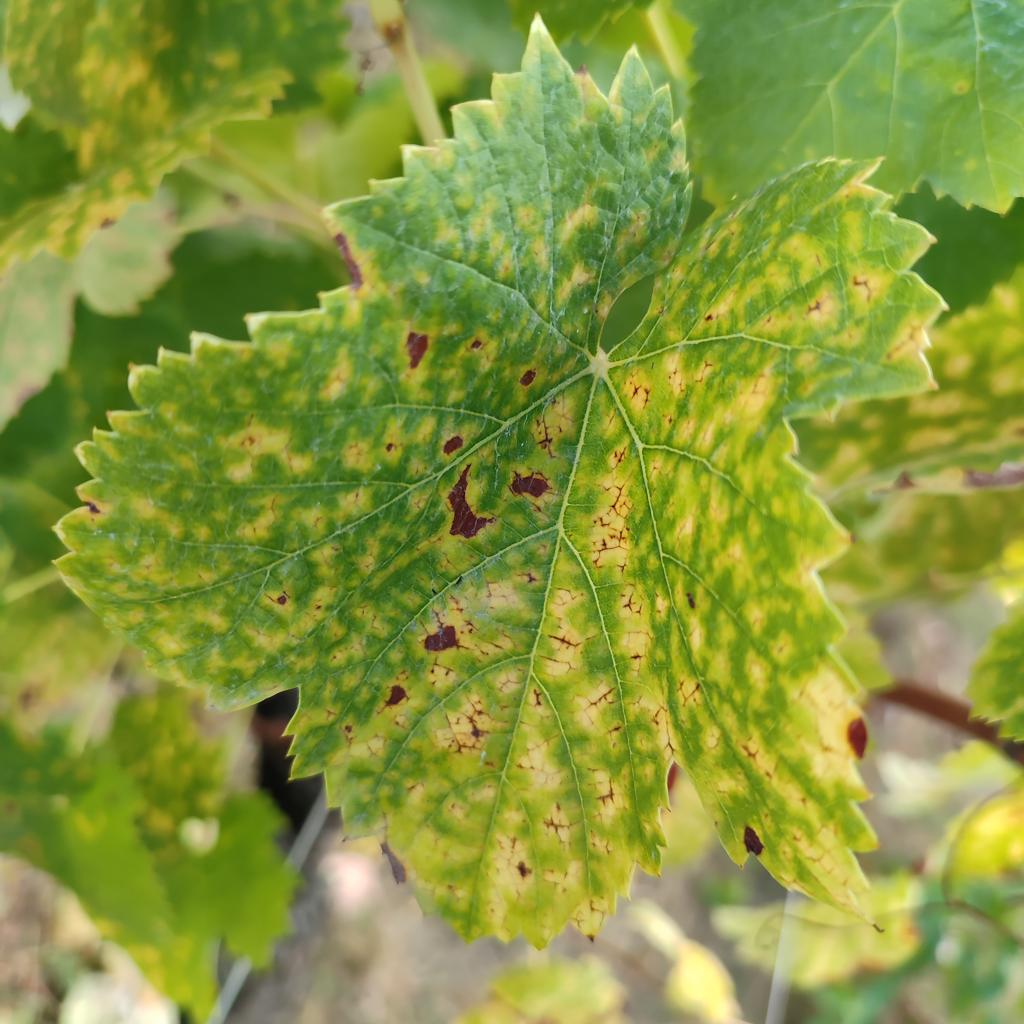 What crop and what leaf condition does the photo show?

grapevine, esca complex
